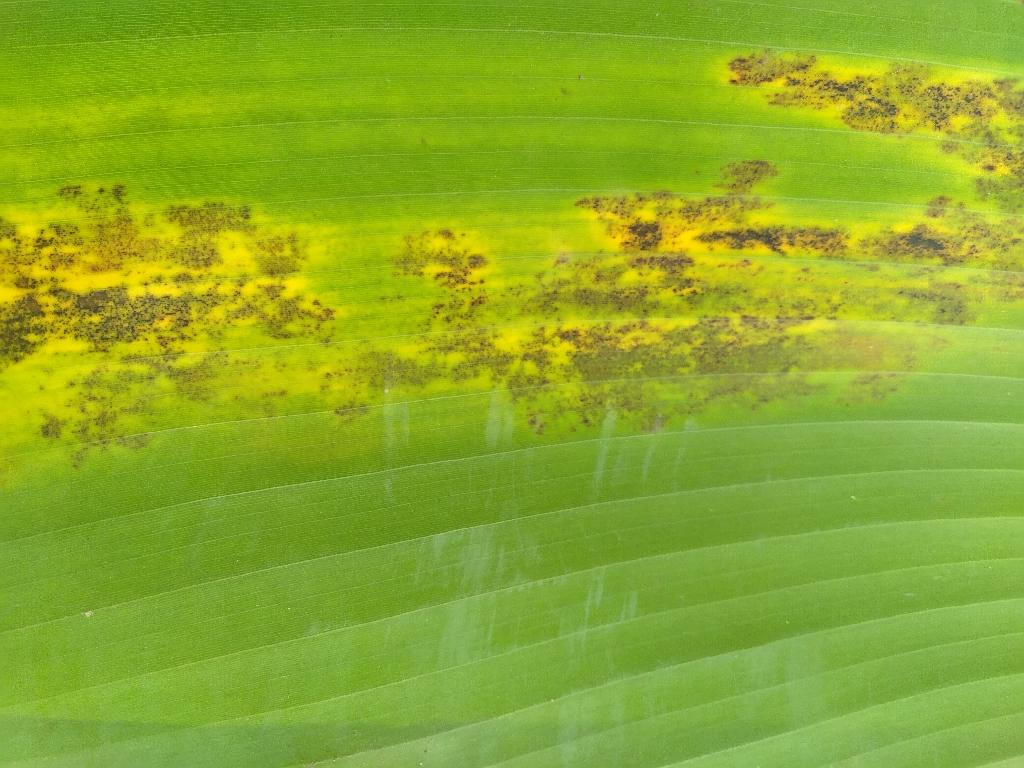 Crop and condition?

banana, black sigatoka
